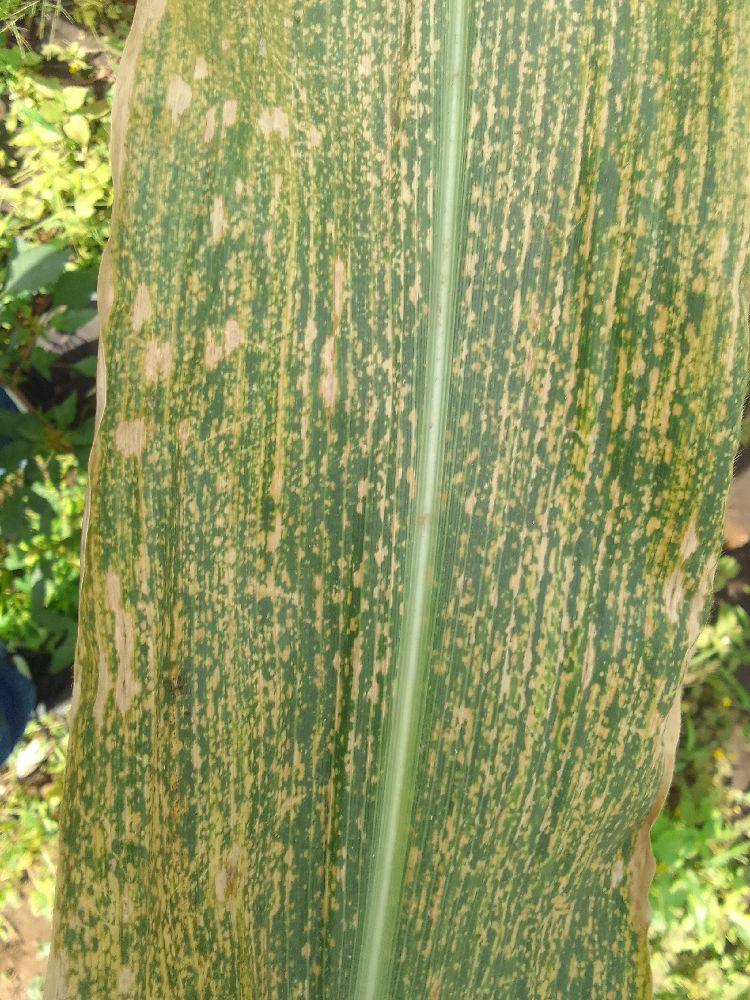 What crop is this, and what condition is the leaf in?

maize, maize lethal necrosis
